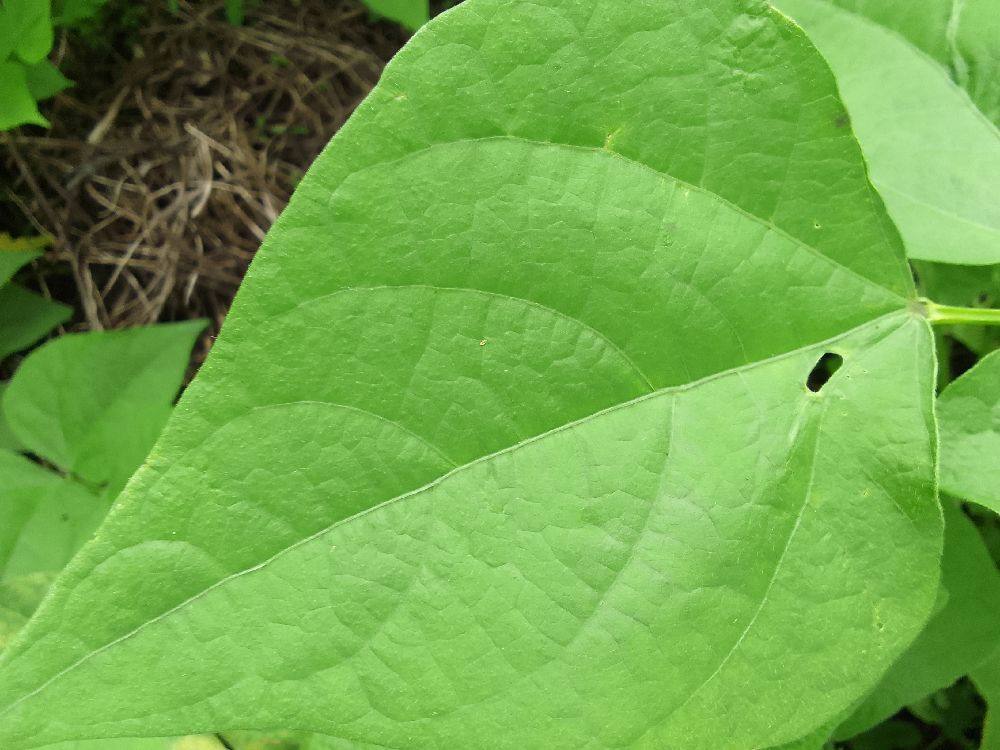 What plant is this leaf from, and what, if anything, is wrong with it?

common bean, healthy
